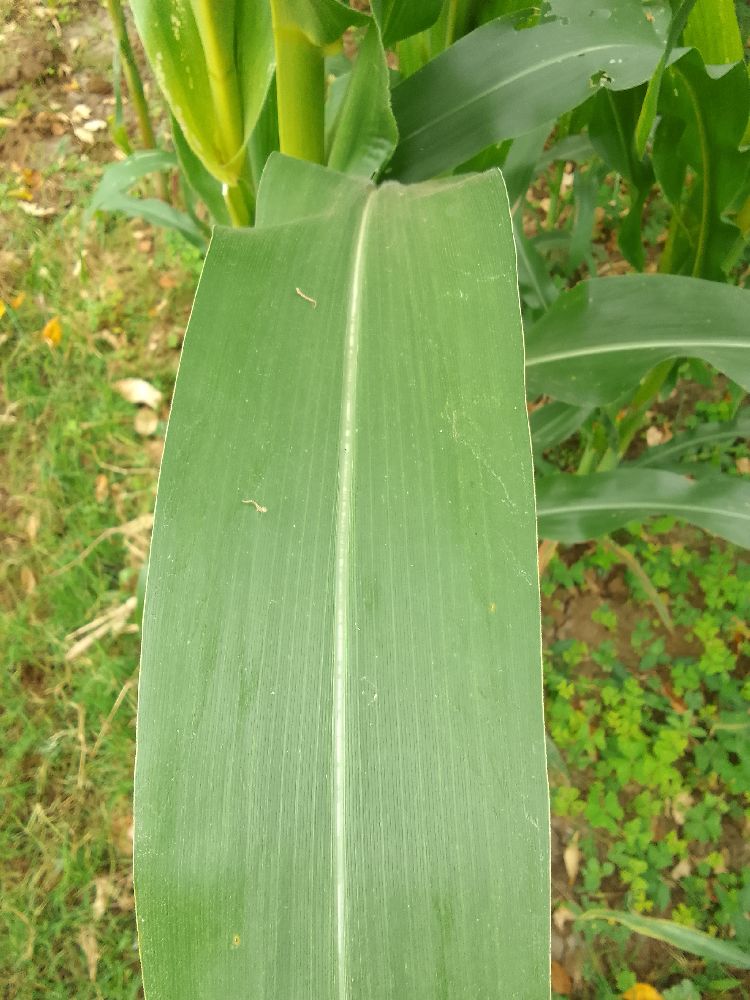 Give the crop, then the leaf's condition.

maize, healthy
